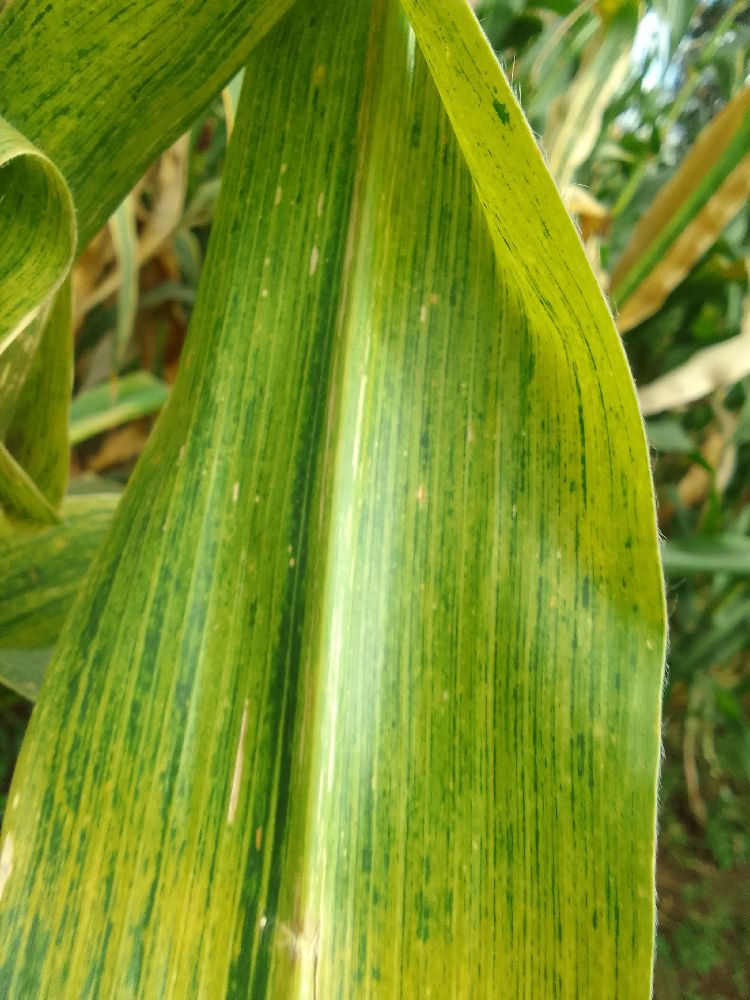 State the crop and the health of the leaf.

maize, maize lethal necrosis
